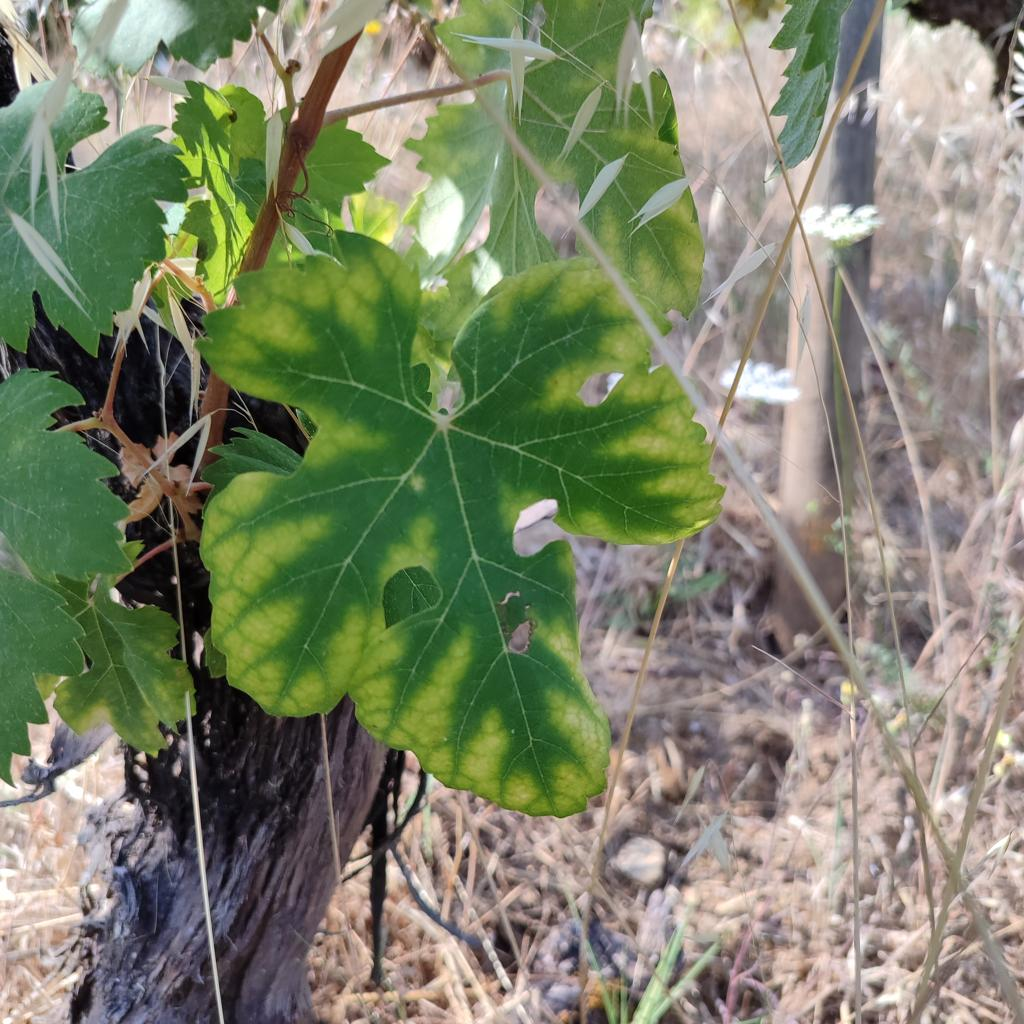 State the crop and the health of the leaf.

grapevine, esca complex
